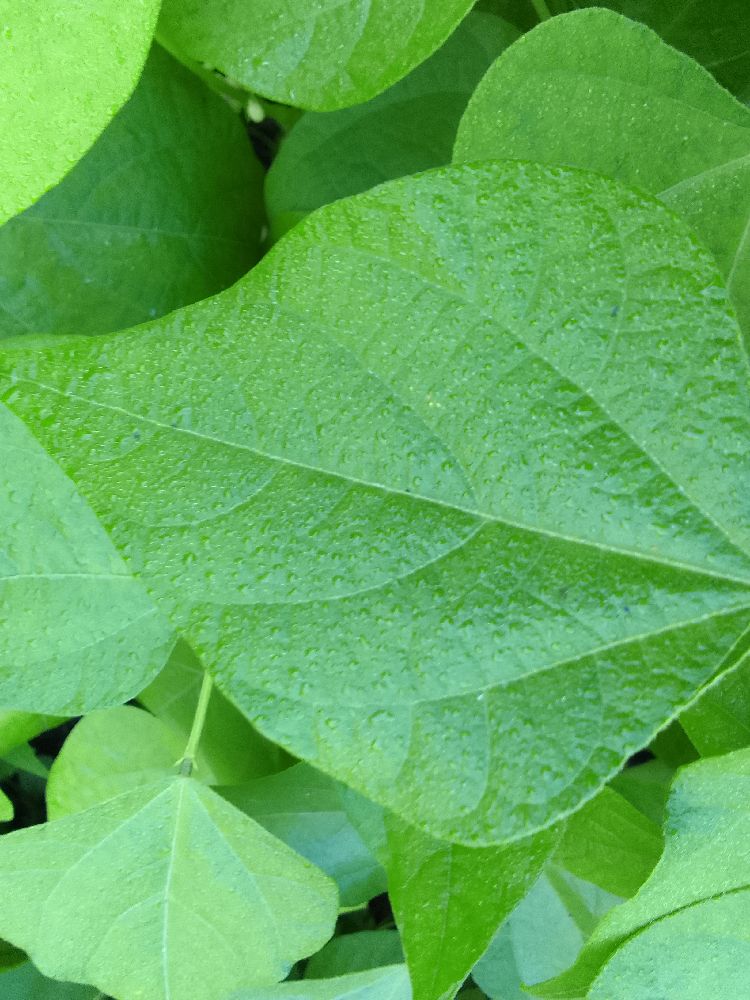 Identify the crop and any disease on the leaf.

common bean, healthy
